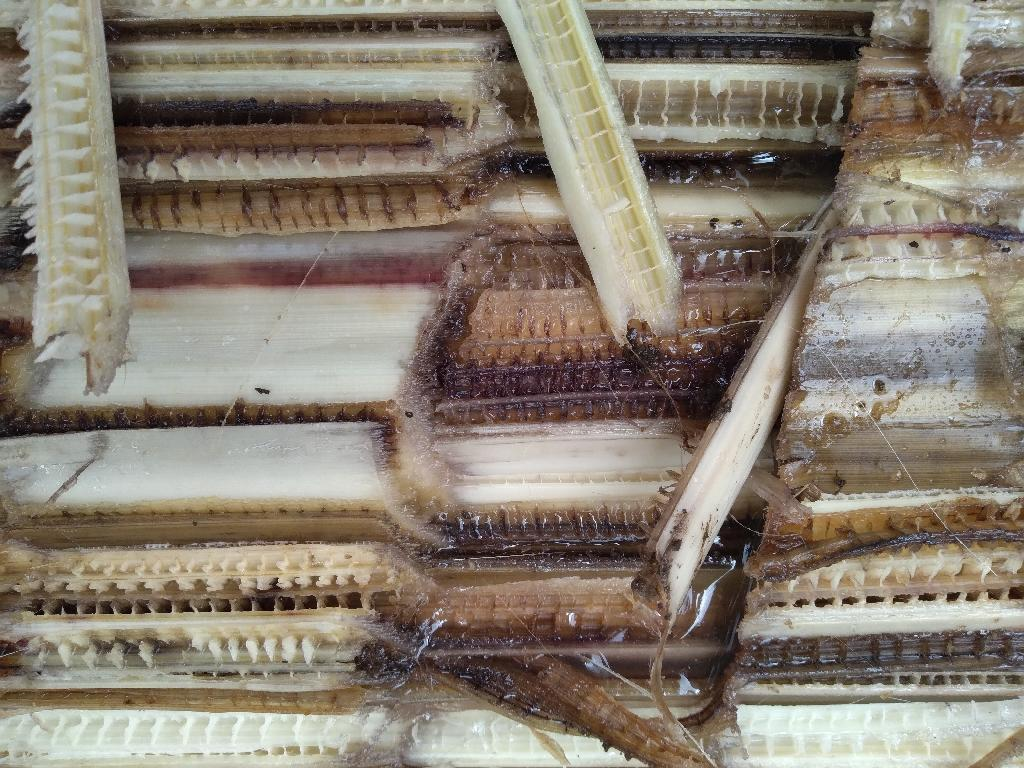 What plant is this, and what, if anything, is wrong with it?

banana, fusarium wilt race 1
